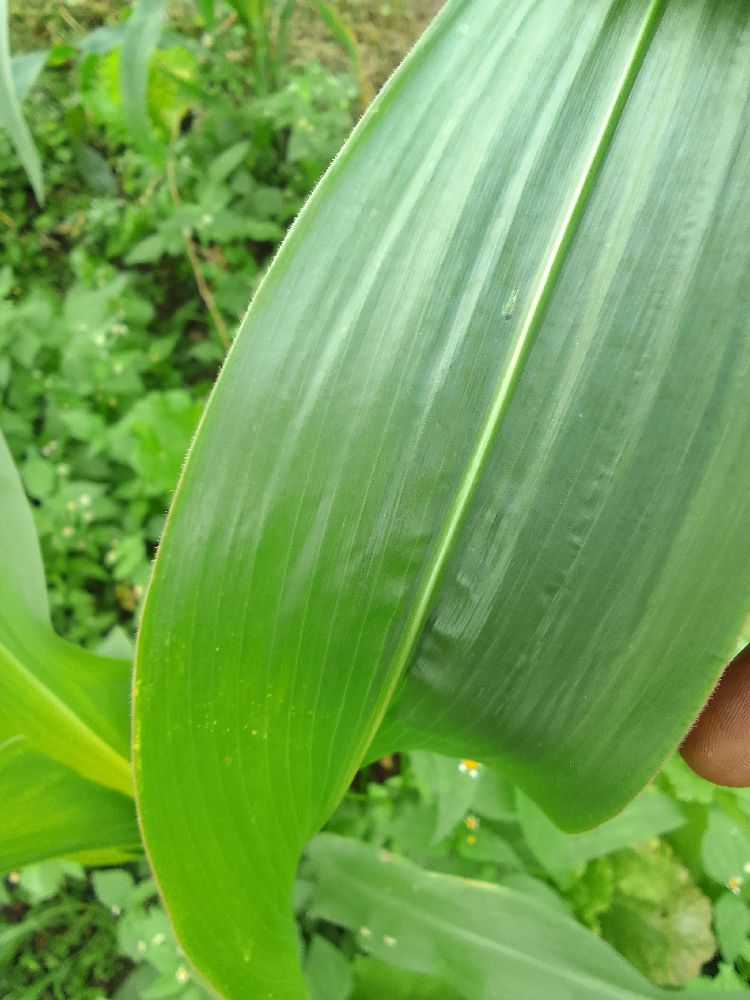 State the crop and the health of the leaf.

maize, healthy
